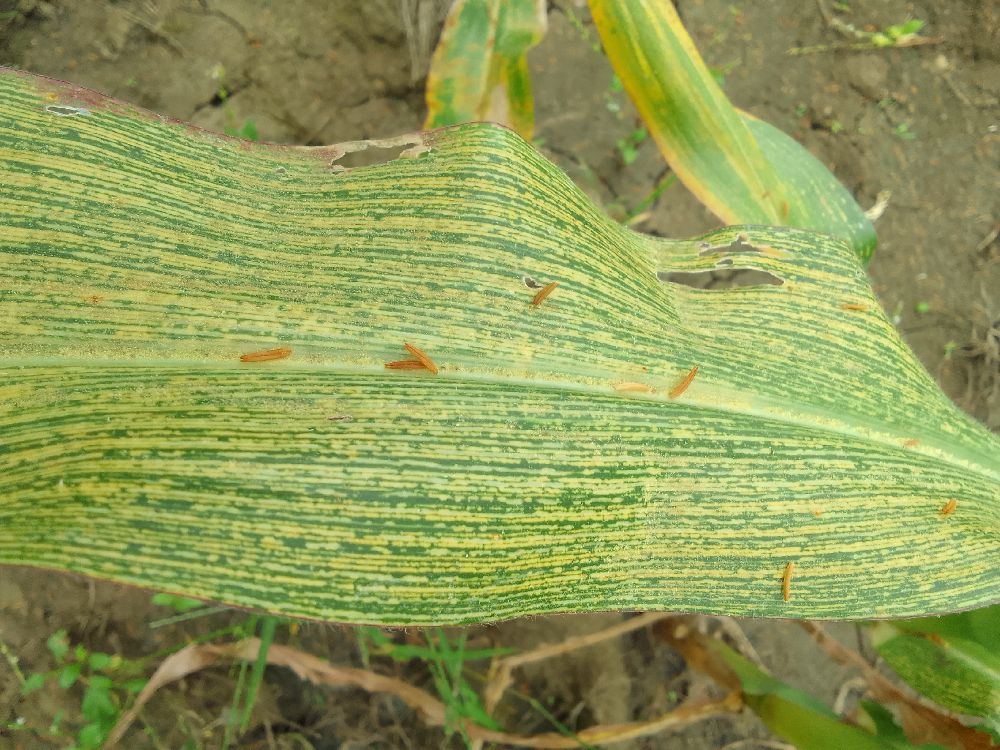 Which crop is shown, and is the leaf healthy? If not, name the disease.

maize, maize streak virus
